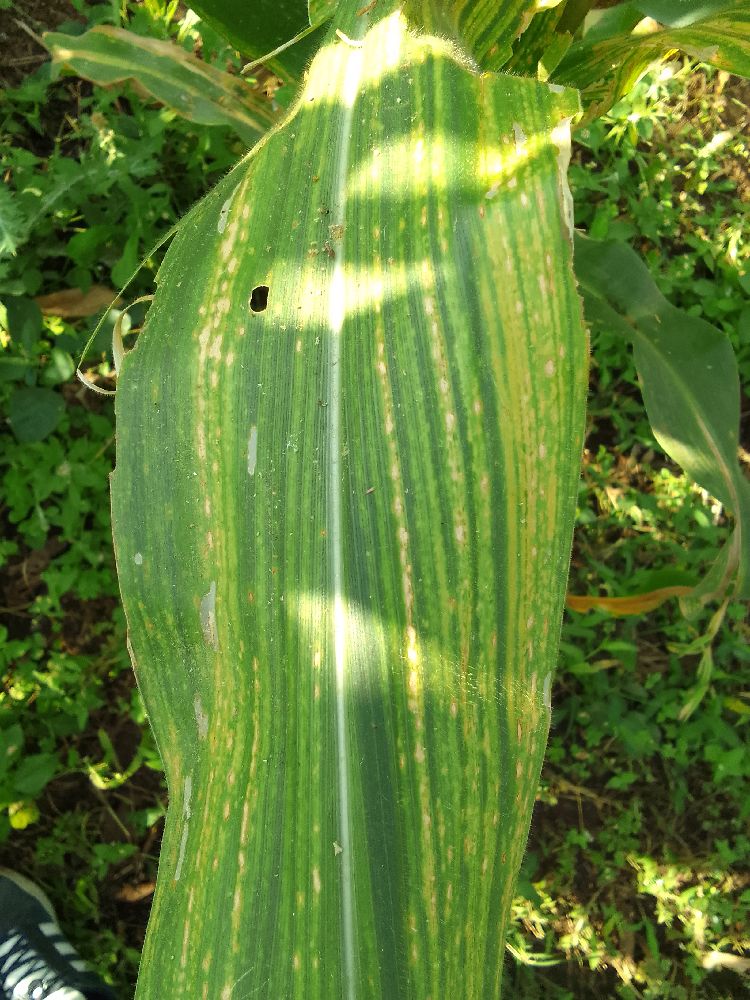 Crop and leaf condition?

maize, maize lethal necrosis
